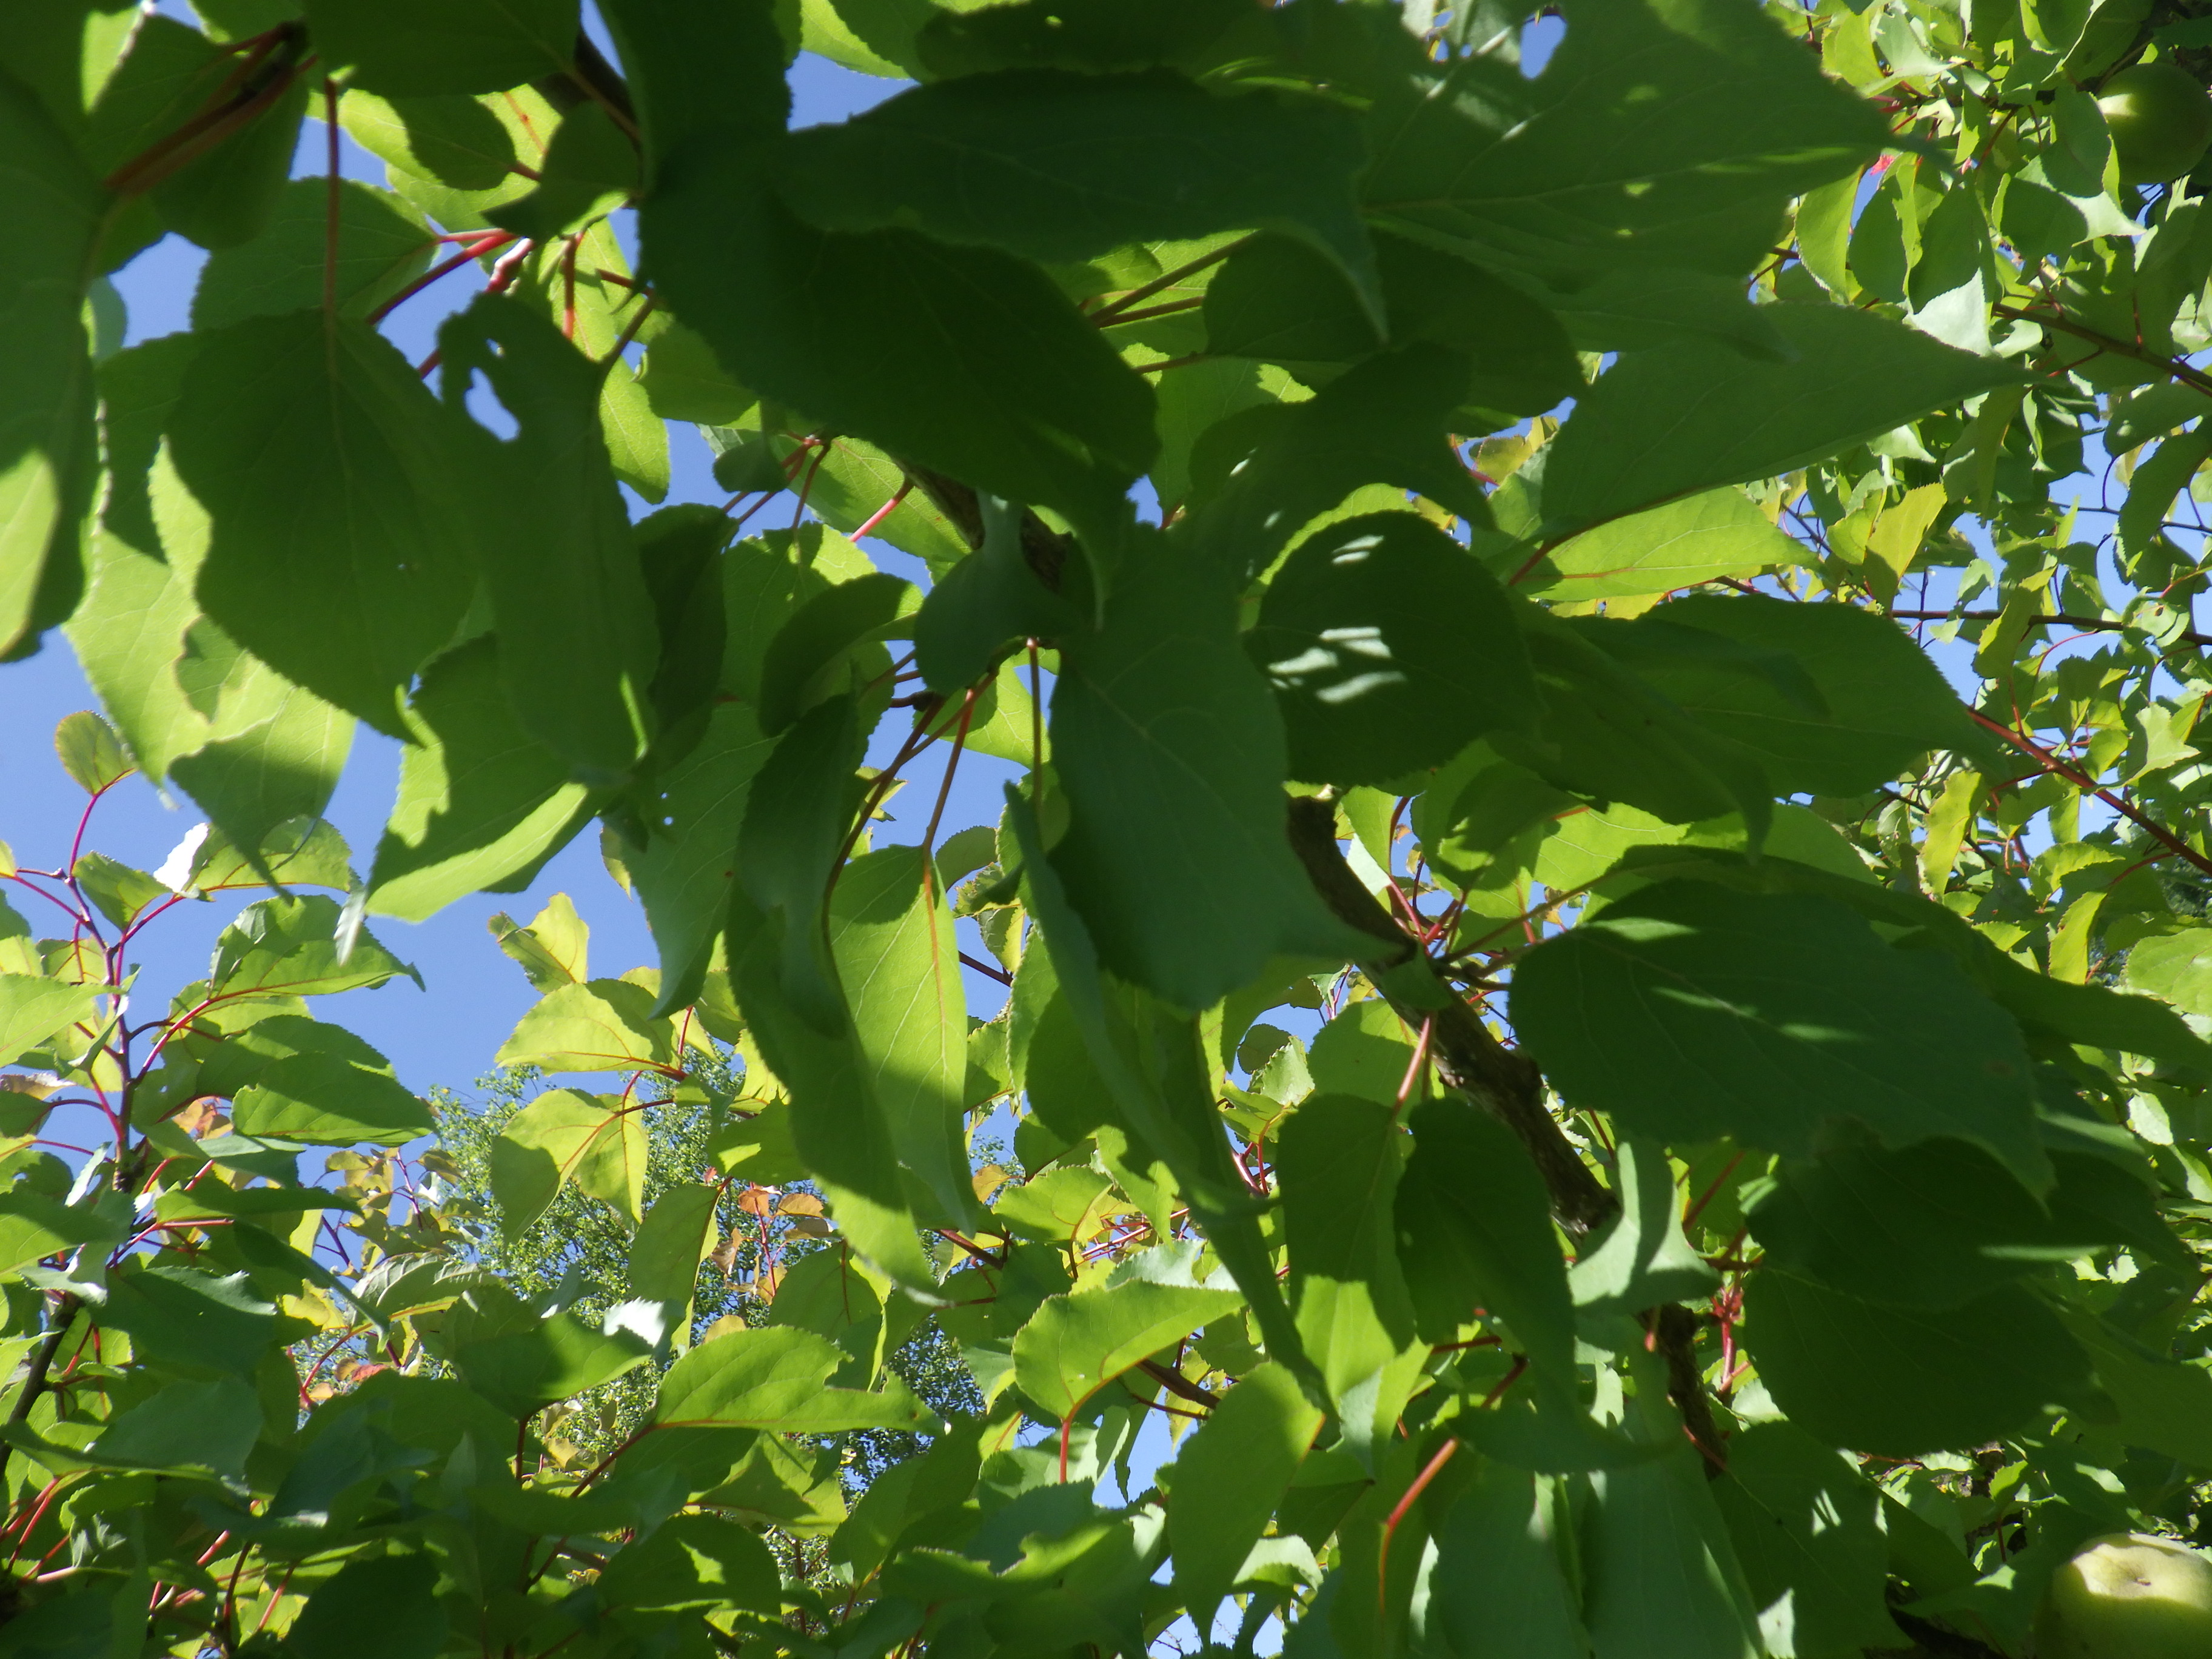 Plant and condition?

apricot, shot hole disease
